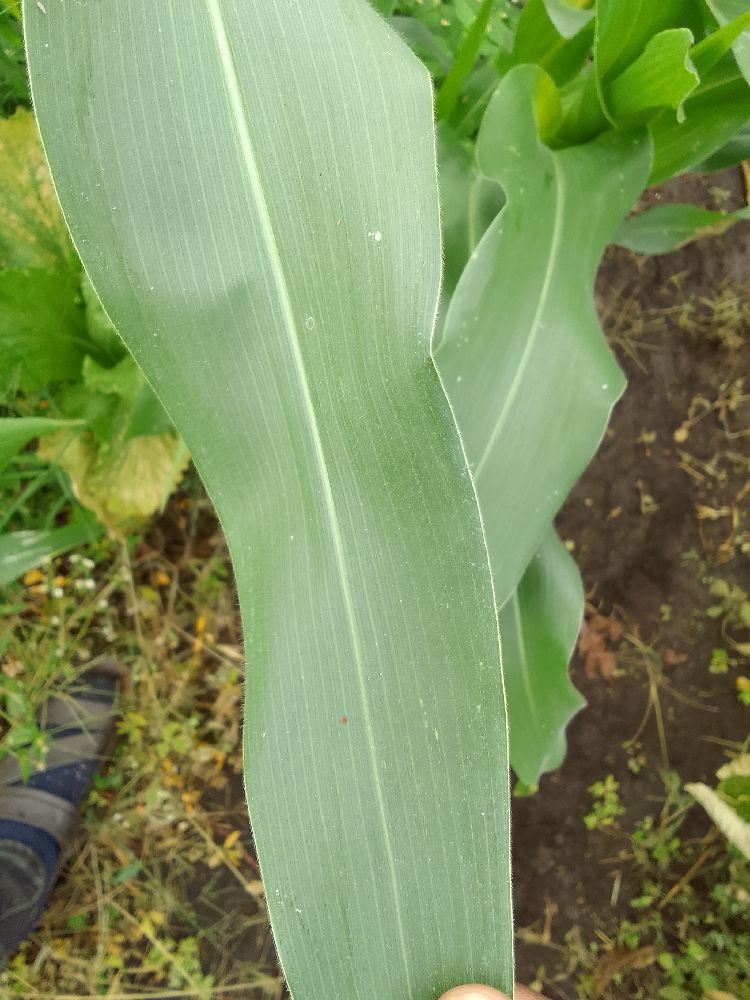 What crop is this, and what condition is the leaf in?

maize, healthy
